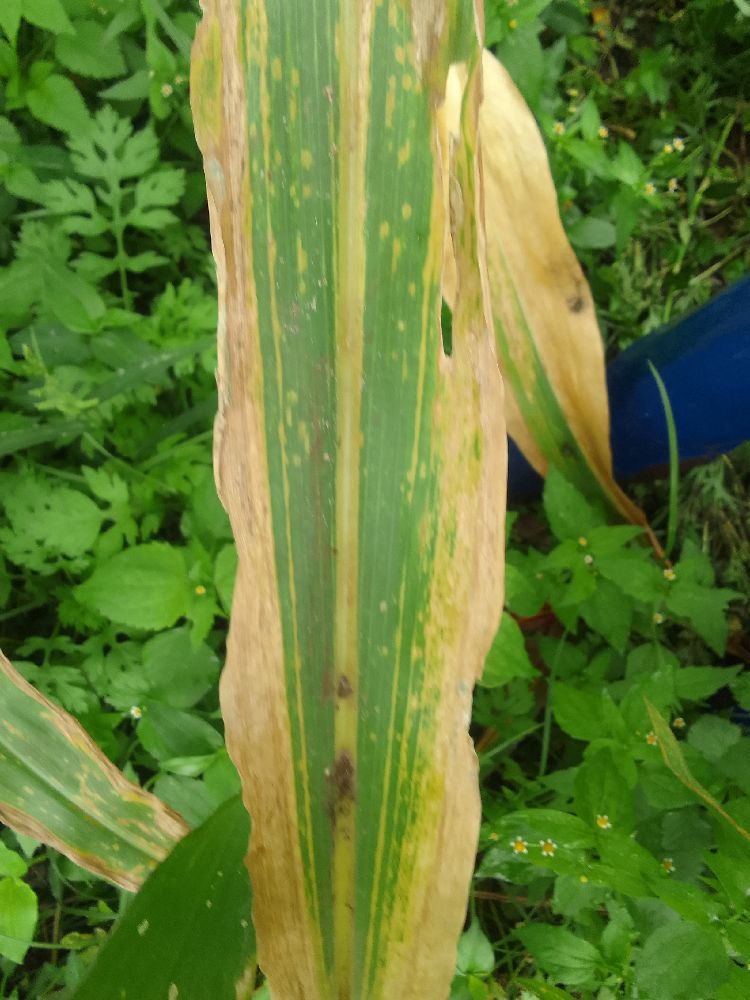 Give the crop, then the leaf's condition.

maize, maize lethal necrosis
